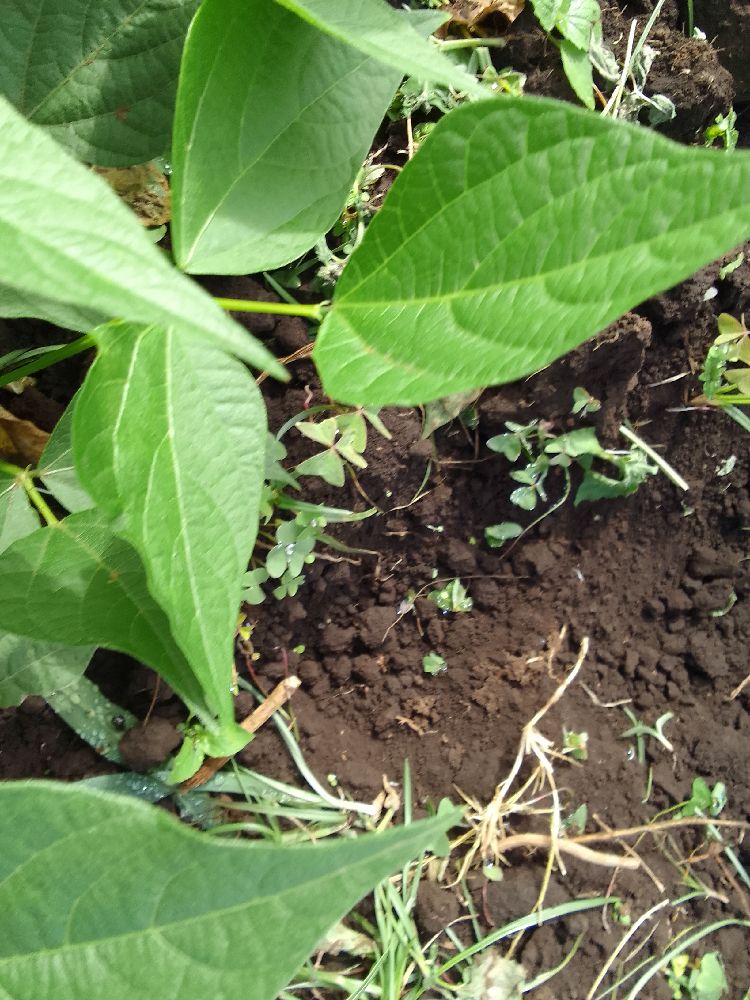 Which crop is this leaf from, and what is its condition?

common bean, healthy
